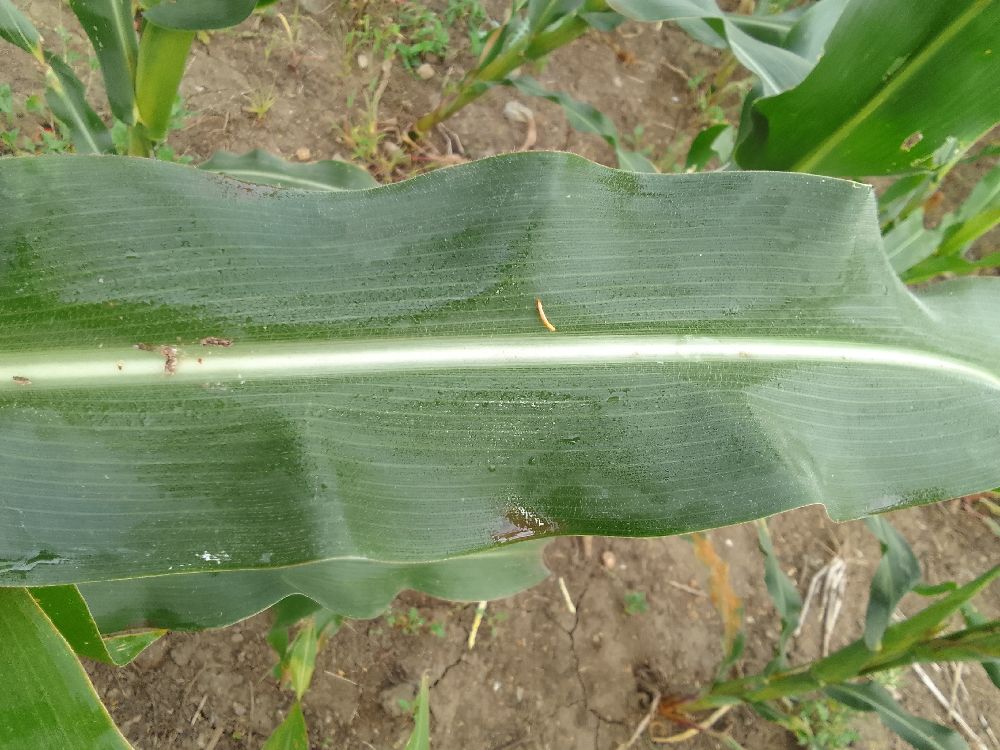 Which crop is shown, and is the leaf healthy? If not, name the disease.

maize, healthy
